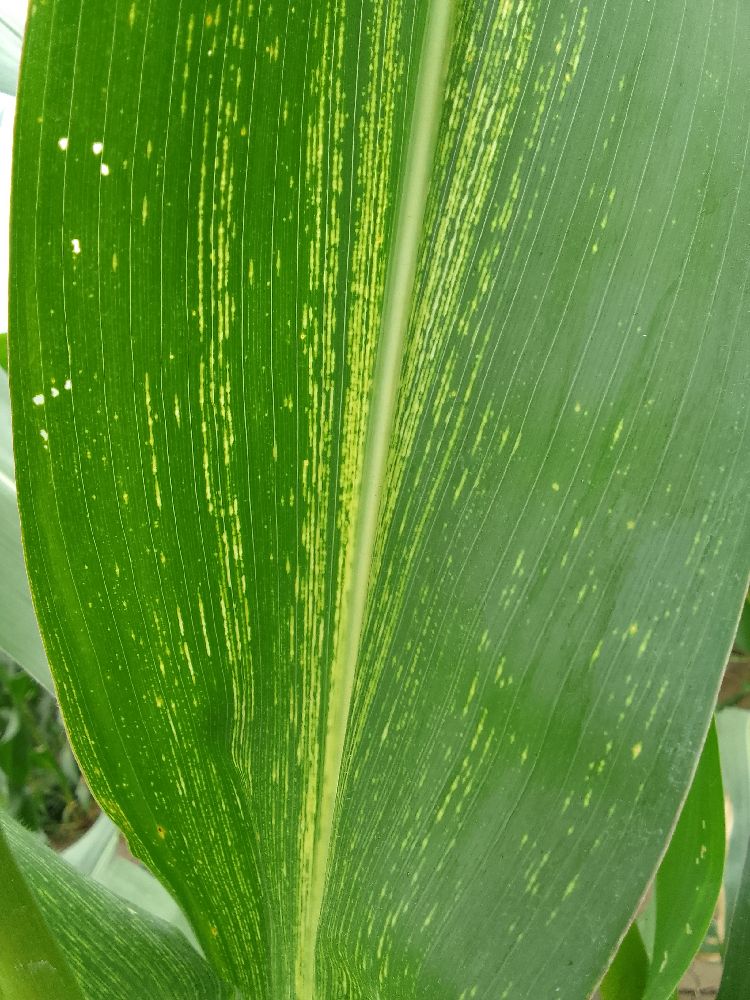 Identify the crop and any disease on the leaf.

maize, maize streak virus
